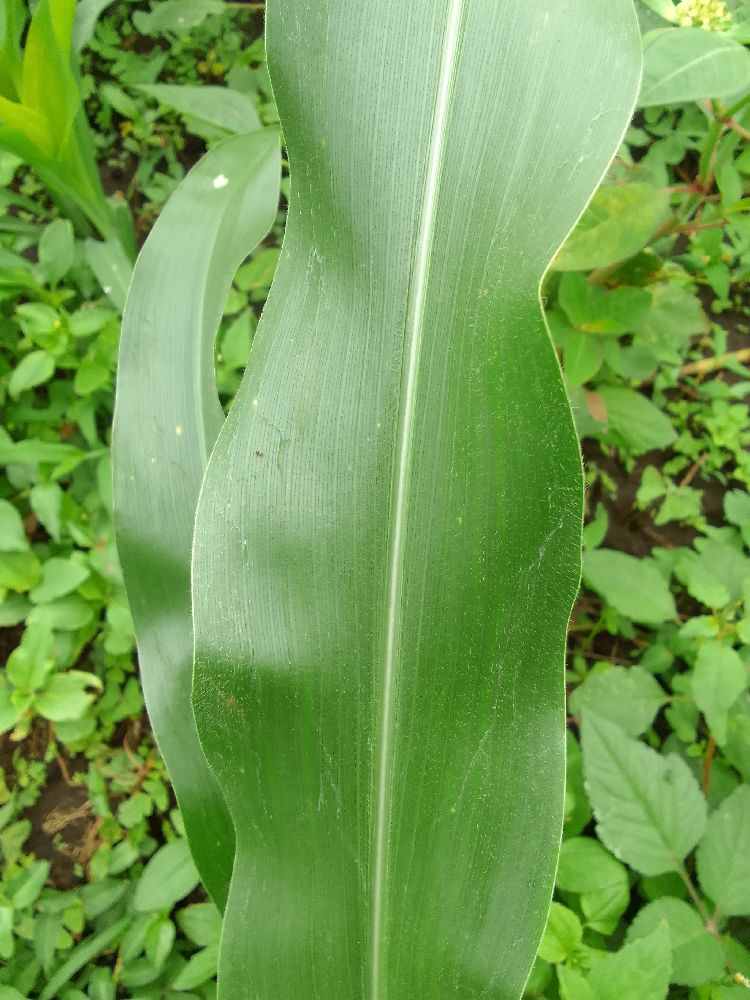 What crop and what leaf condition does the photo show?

maize, healthy
